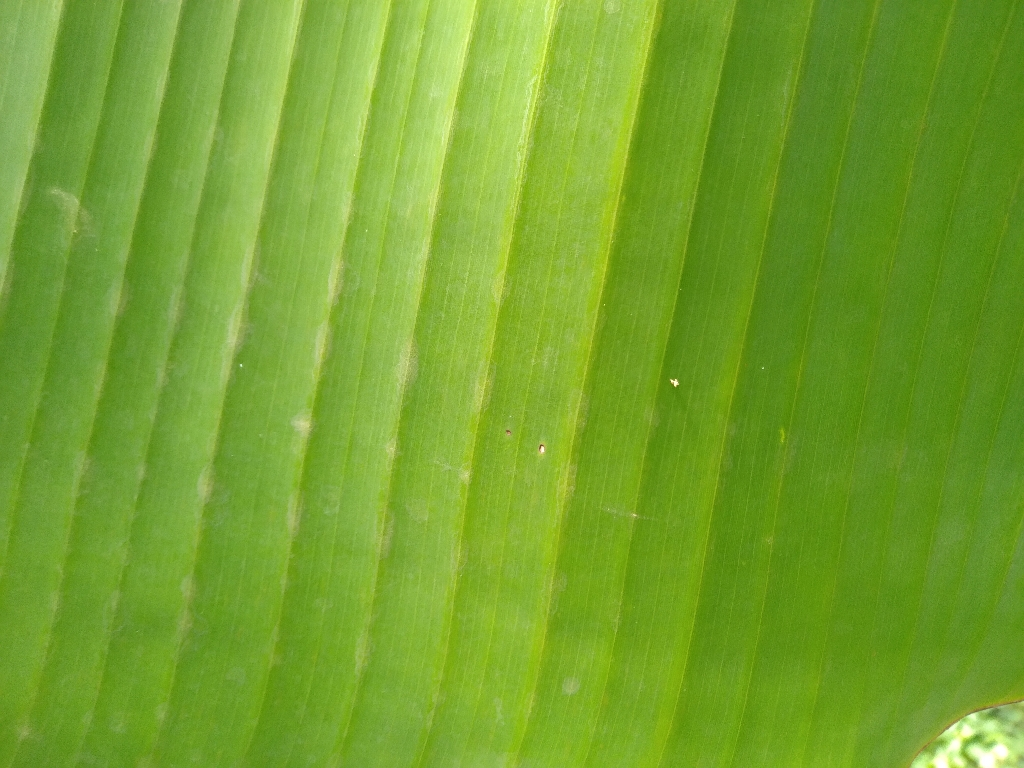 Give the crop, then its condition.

banana, healthy
